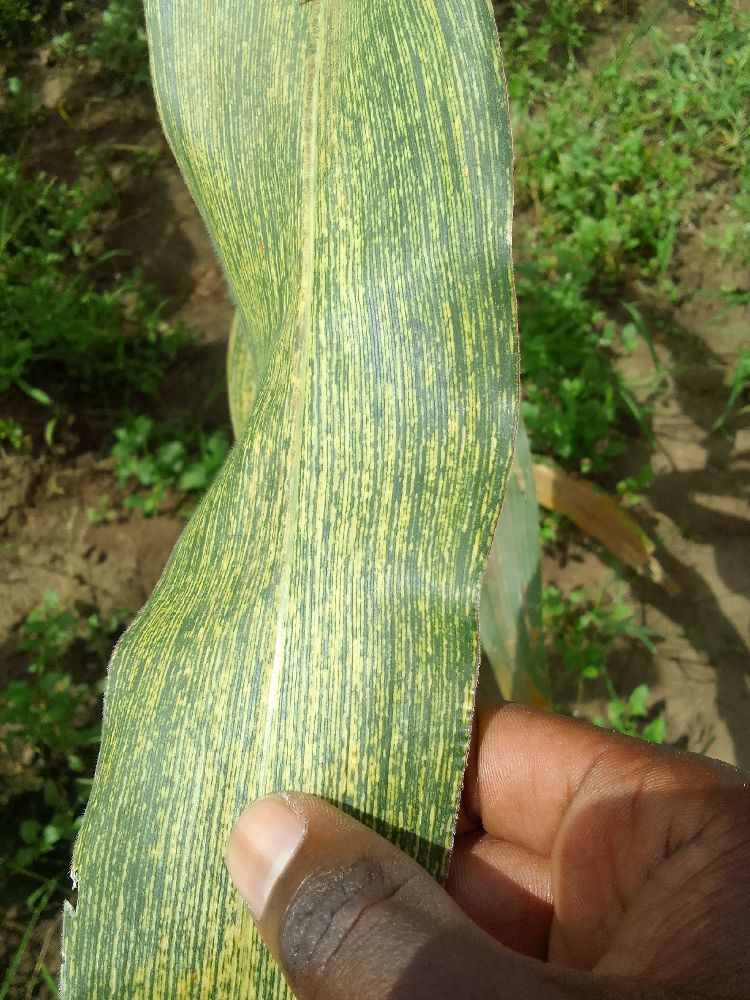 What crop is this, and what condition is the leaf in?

maize, maize streak virus
